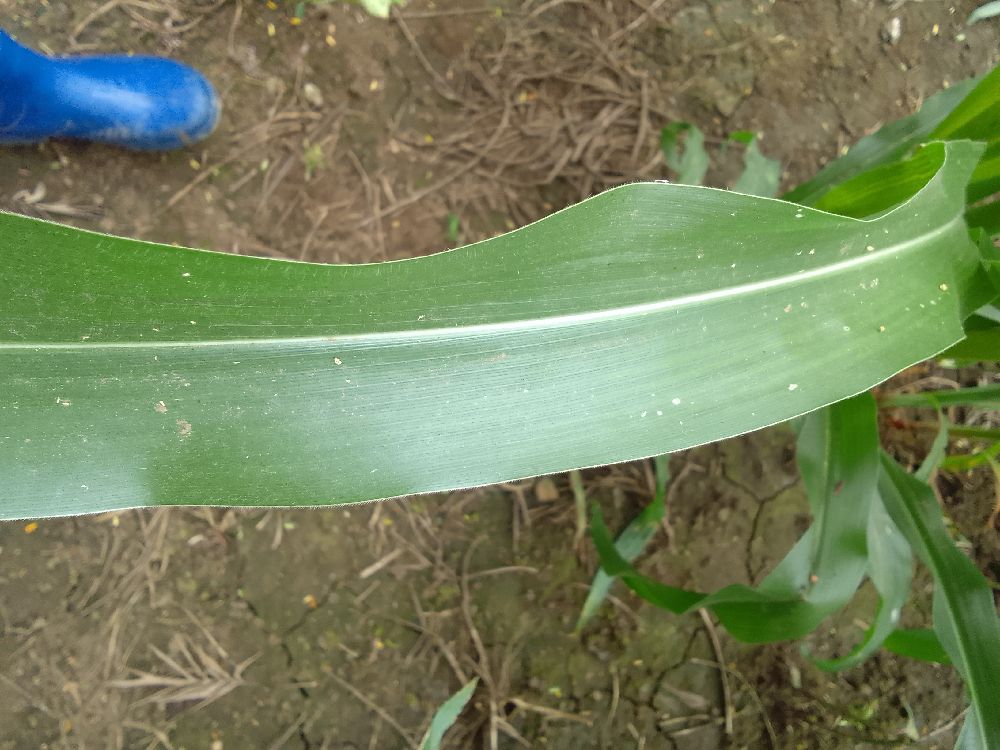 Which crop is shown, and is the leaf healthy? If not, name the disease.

maize, healthy
